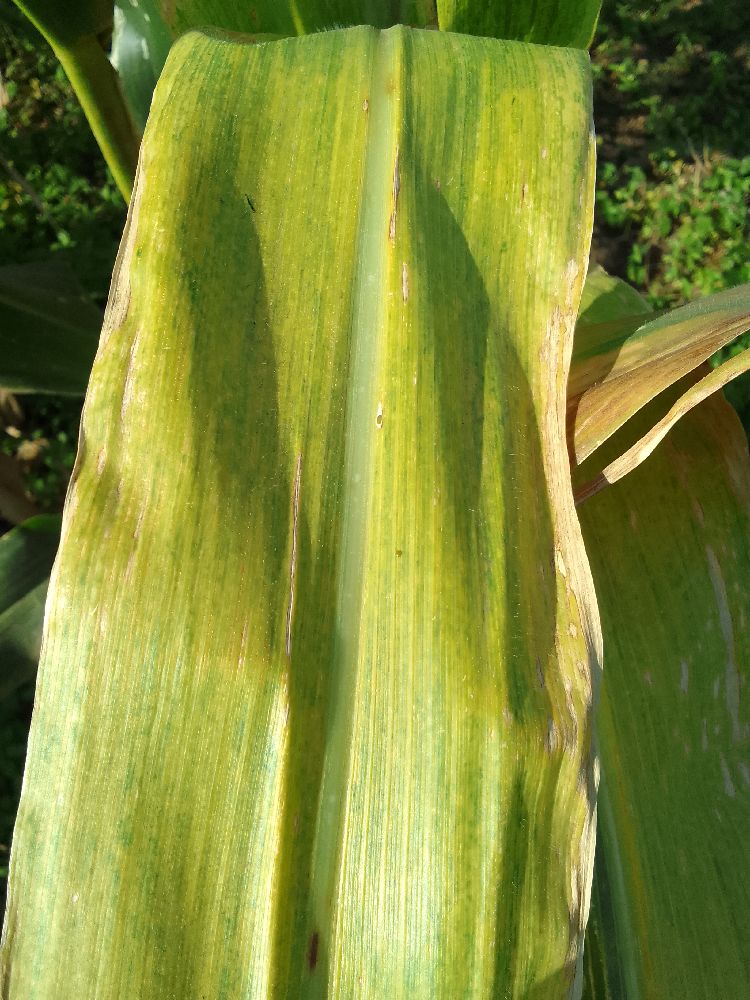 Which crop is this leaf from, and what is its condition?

maize, maize lethal necrosis
